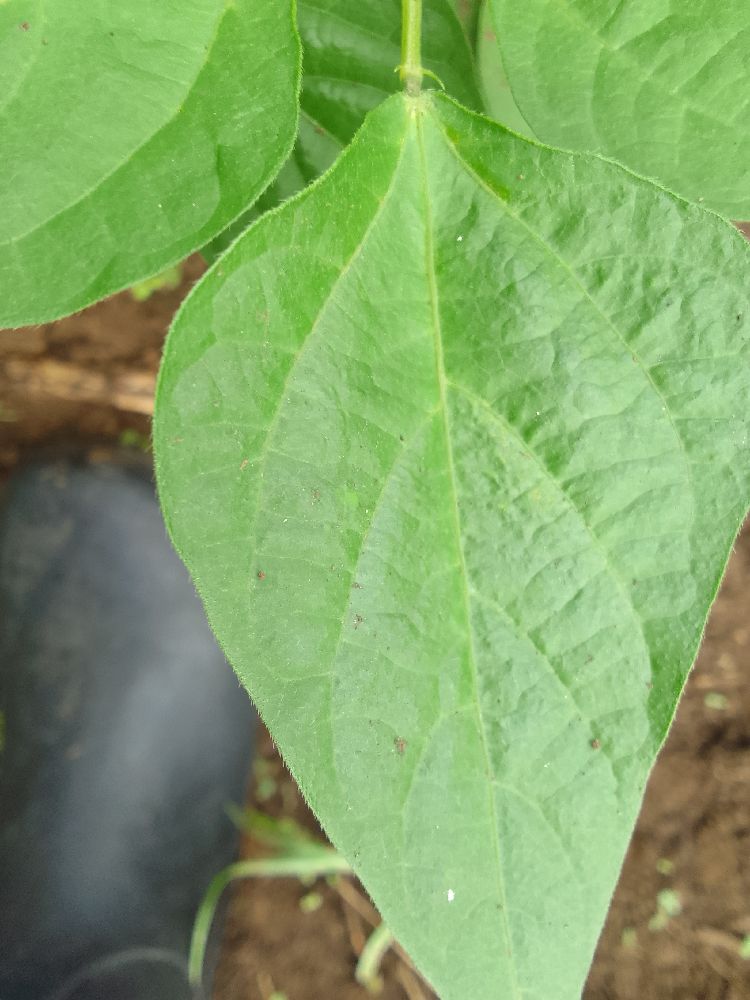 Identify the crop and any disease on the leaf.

common bean, healthy
